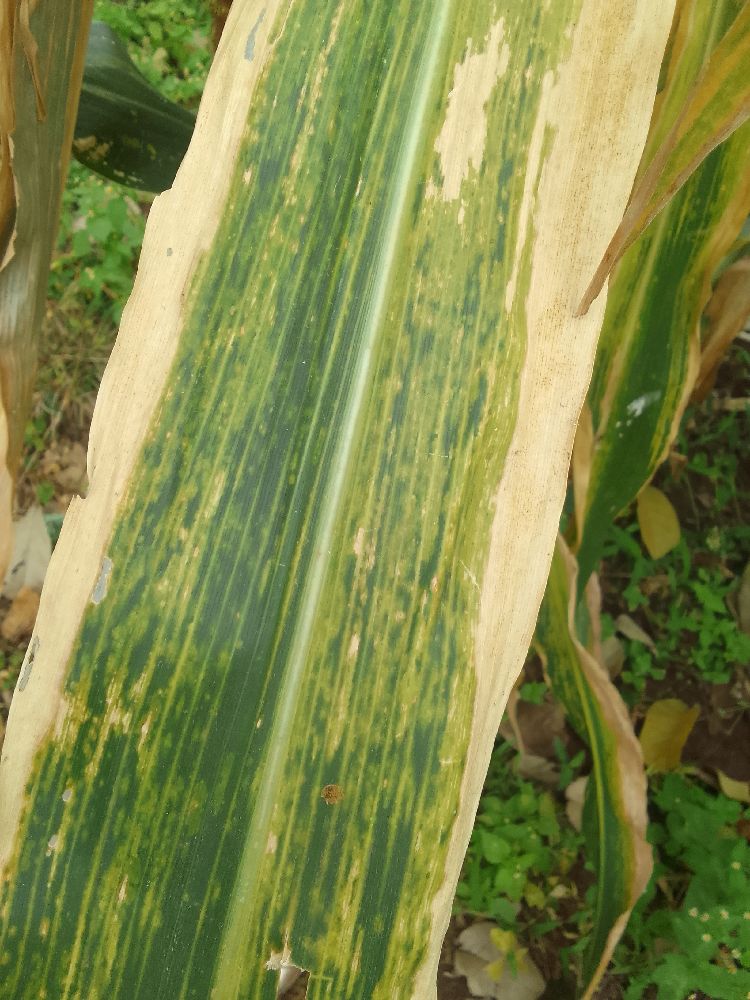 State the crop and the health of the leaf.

maize, maize lethal necrosis
